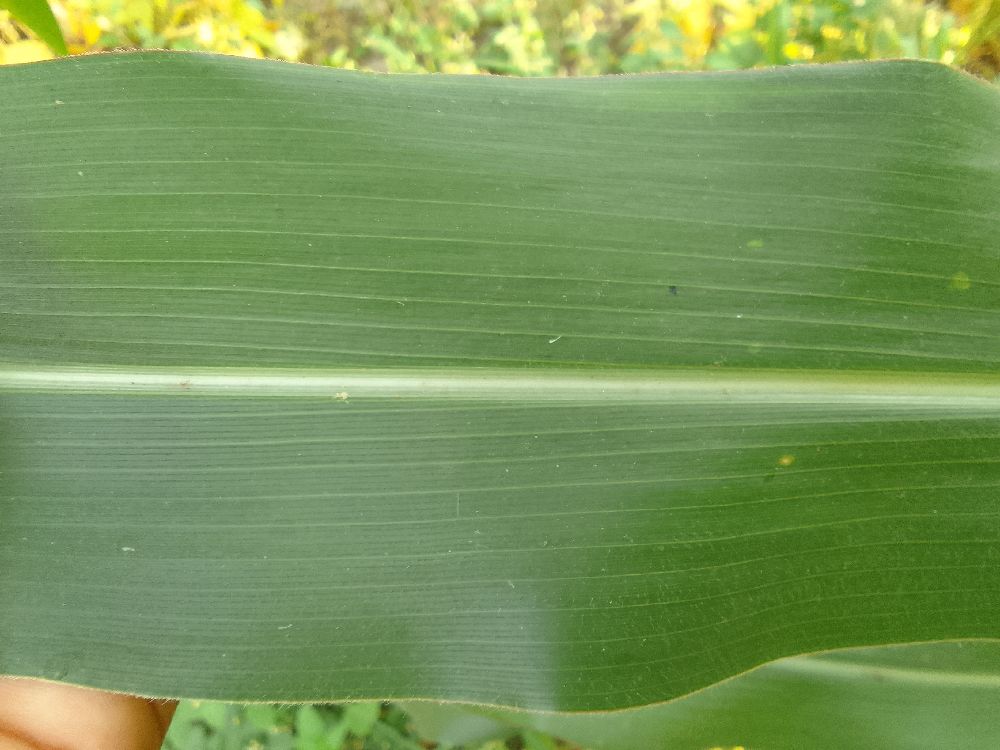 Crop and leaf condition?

maize, healthy
